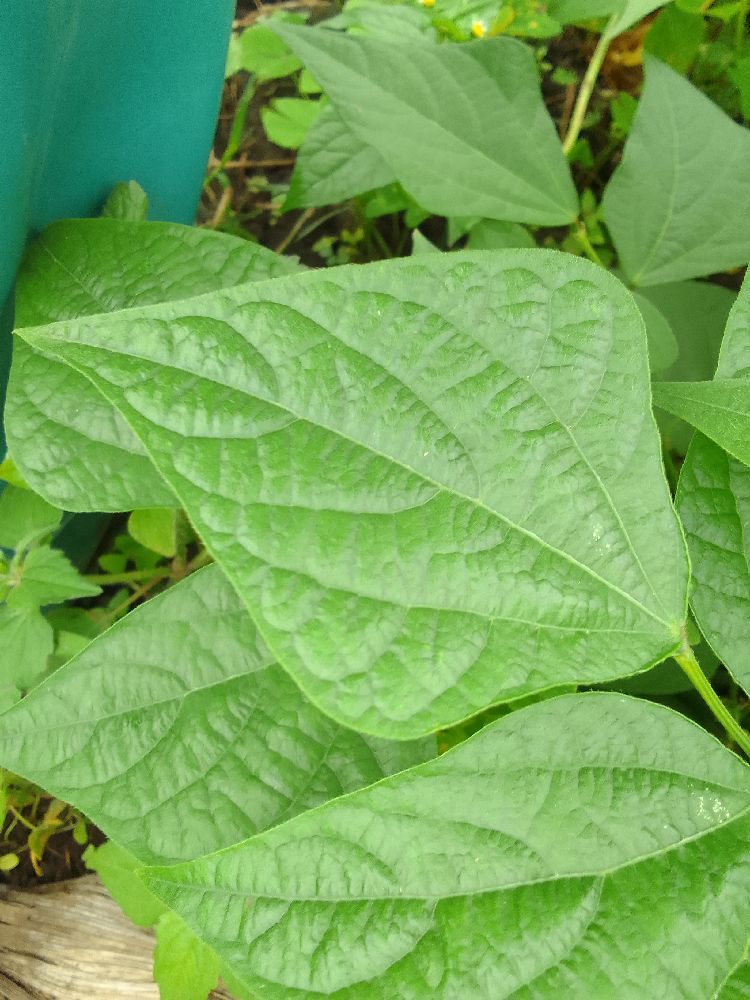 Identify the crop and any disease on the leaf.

common bean, healthy
